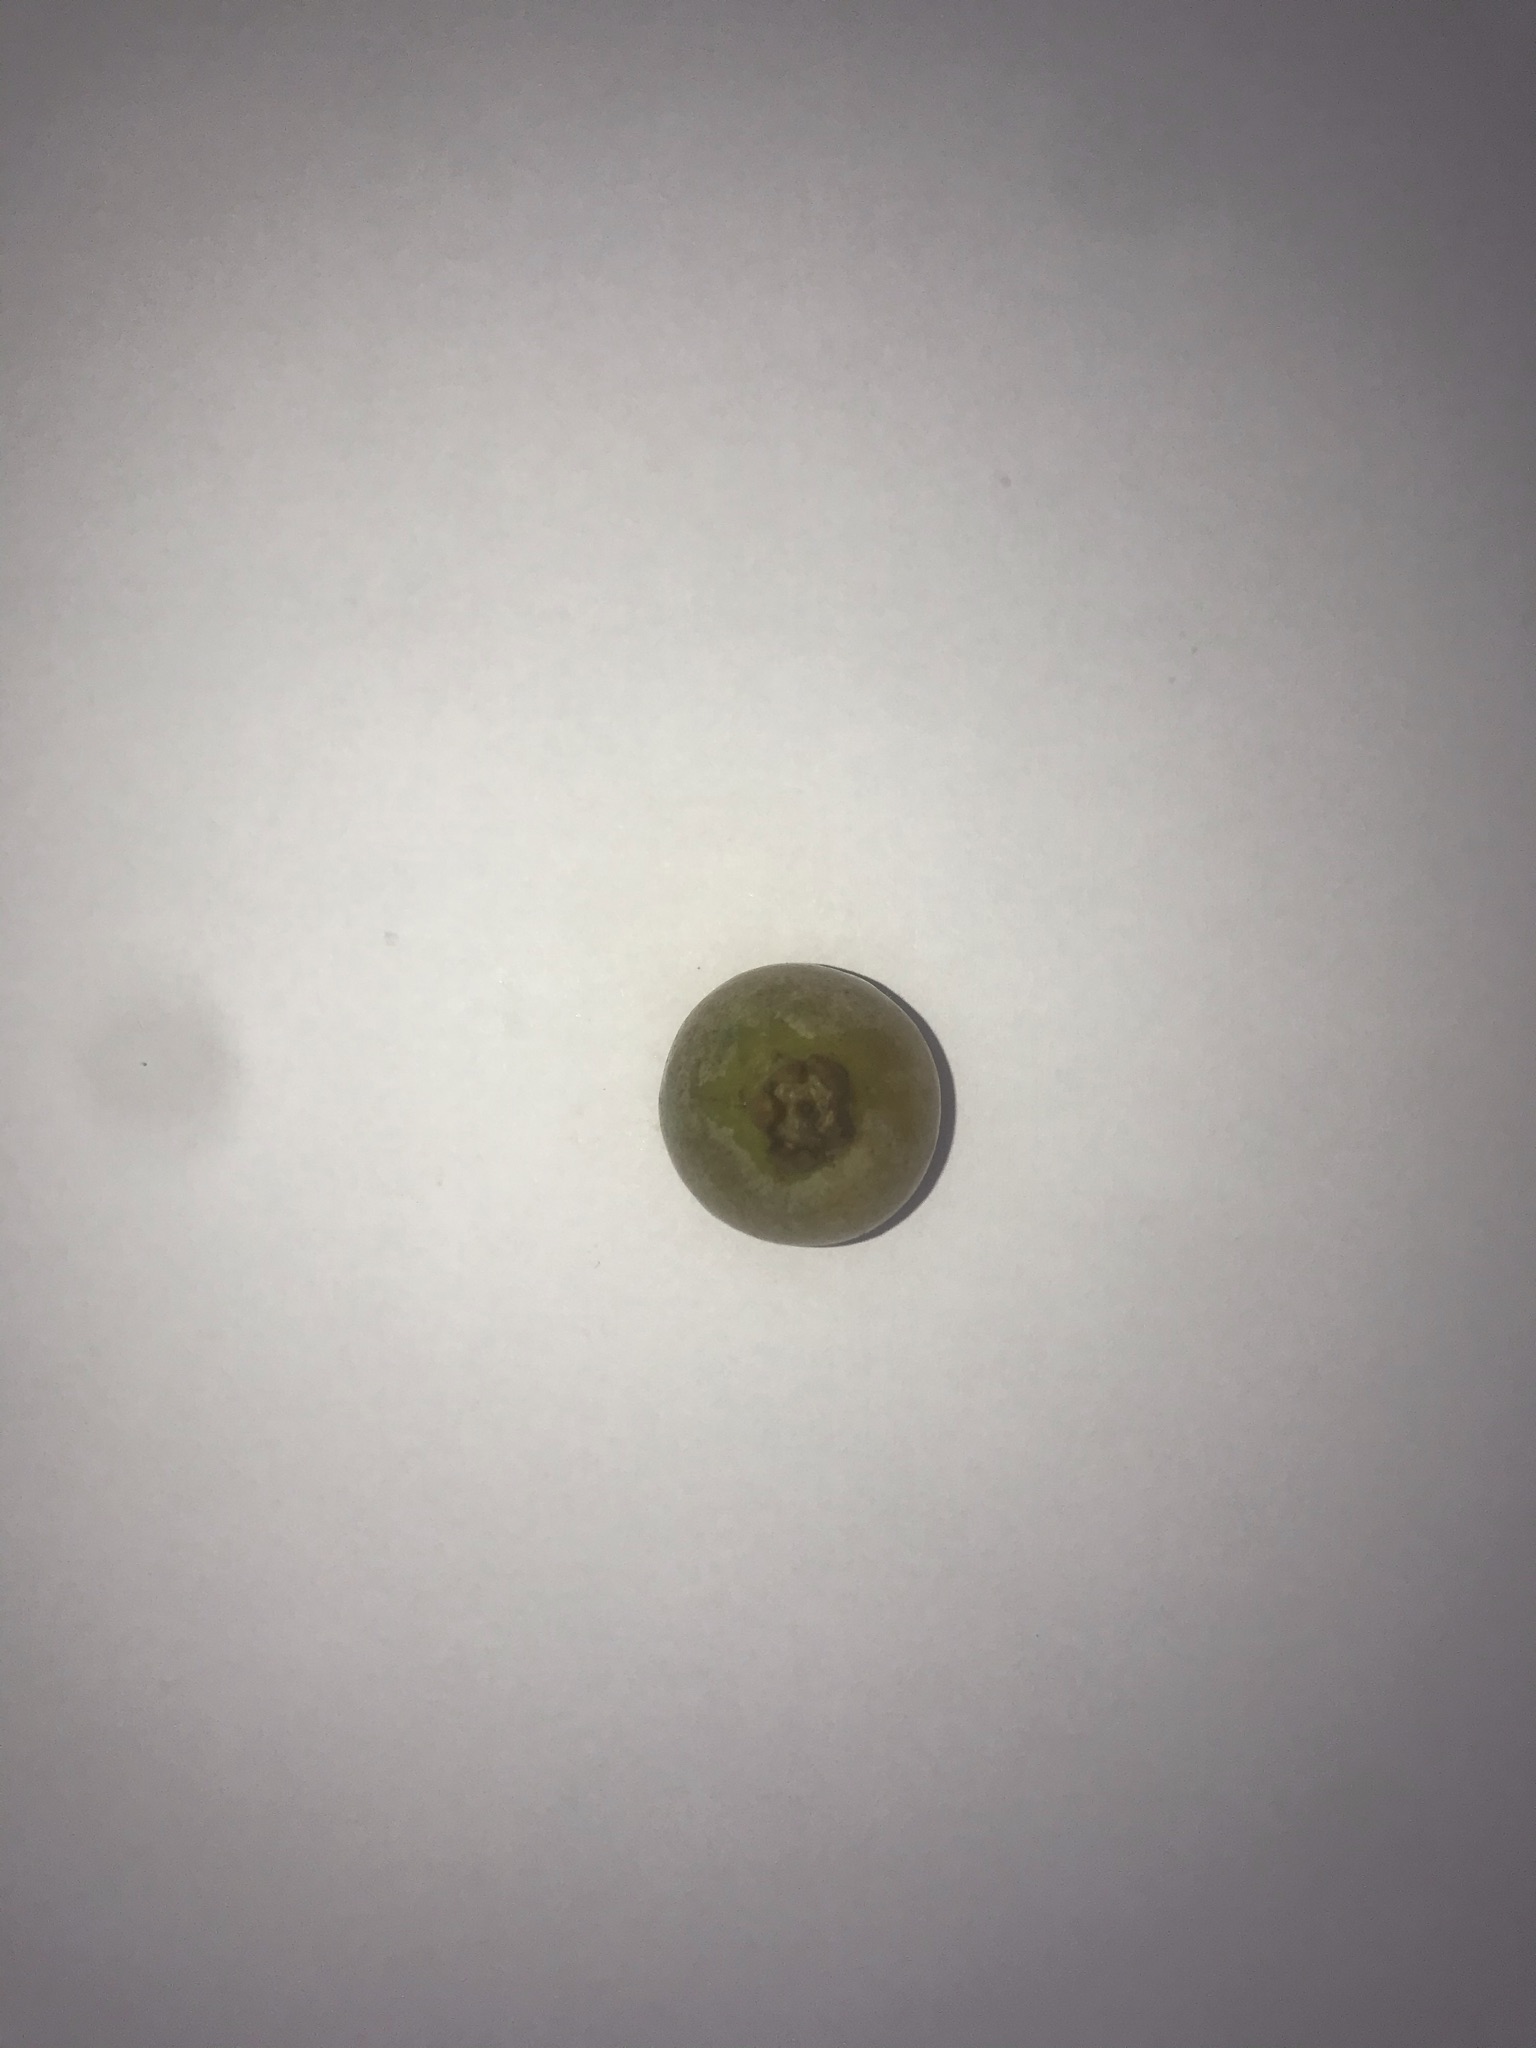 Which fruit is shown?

gabiroba
